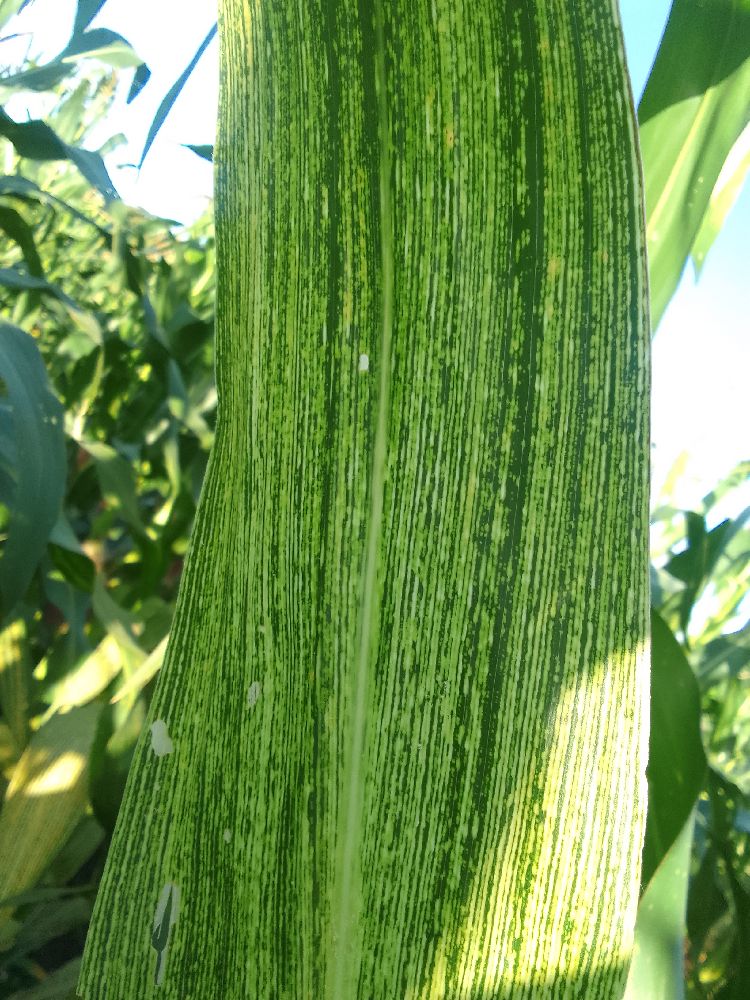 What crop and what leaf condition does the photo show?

maize, maize streak virus
